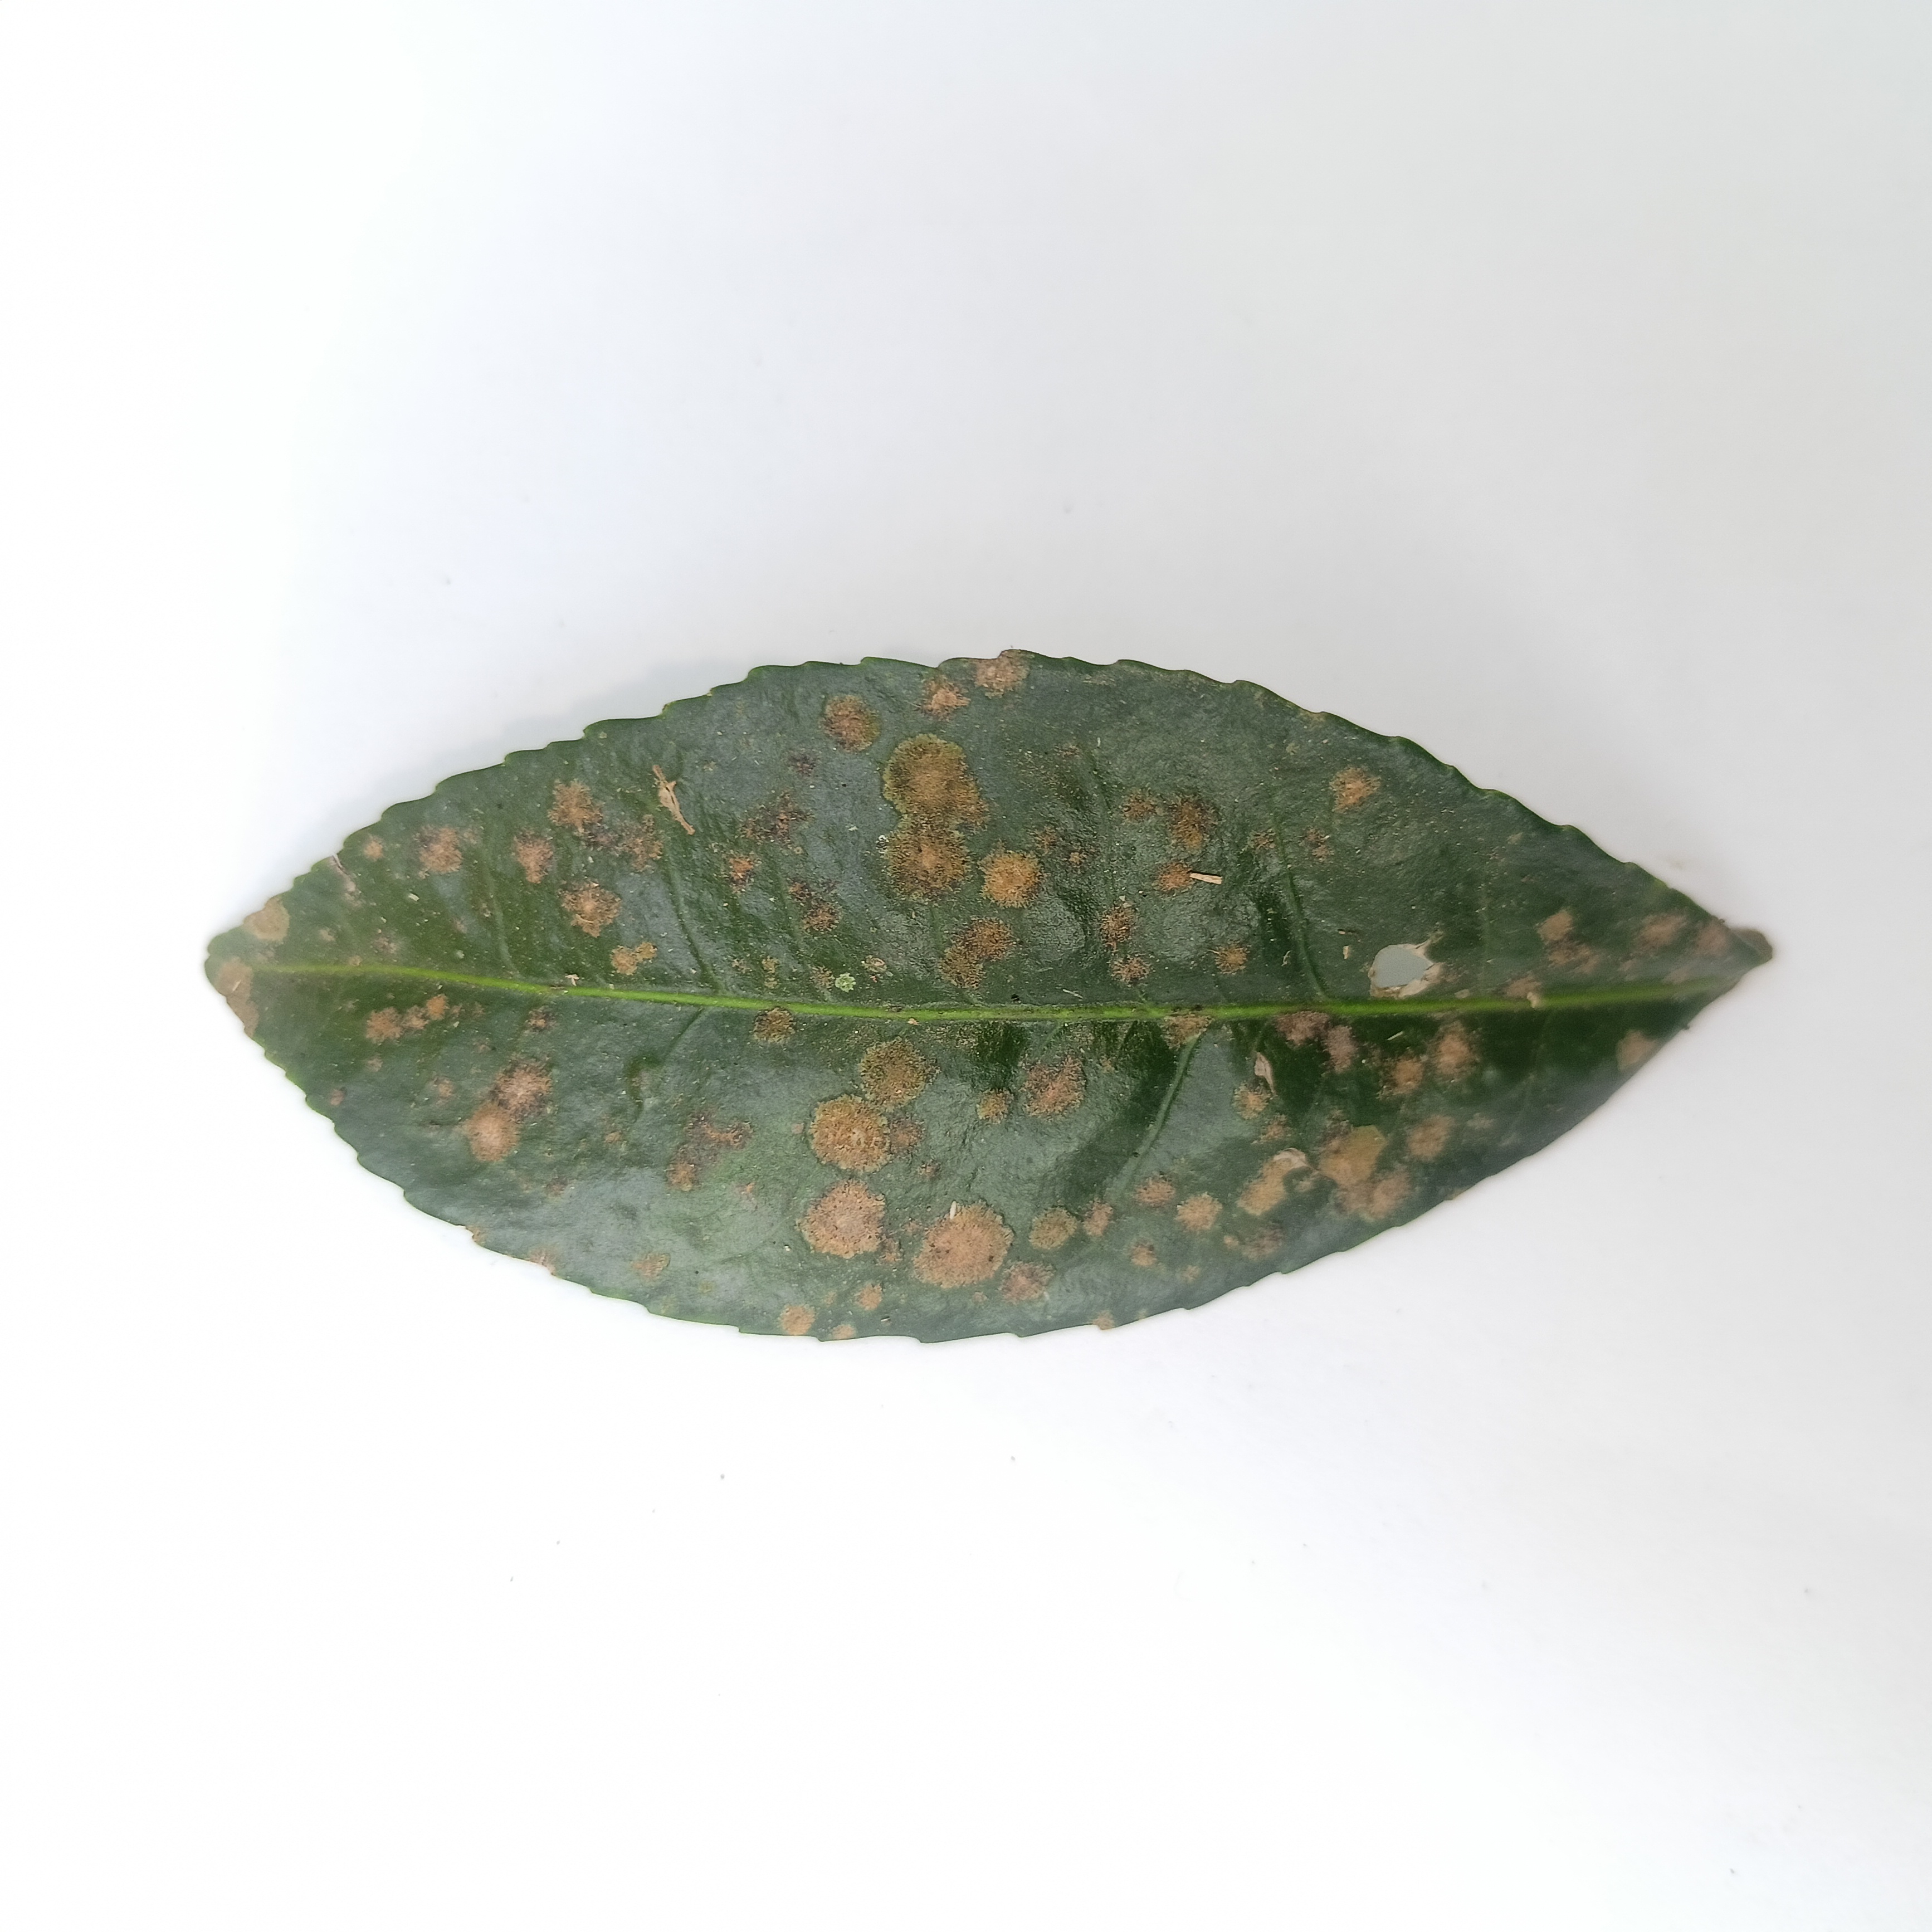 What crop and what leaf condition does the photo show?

tea, algal leaf
